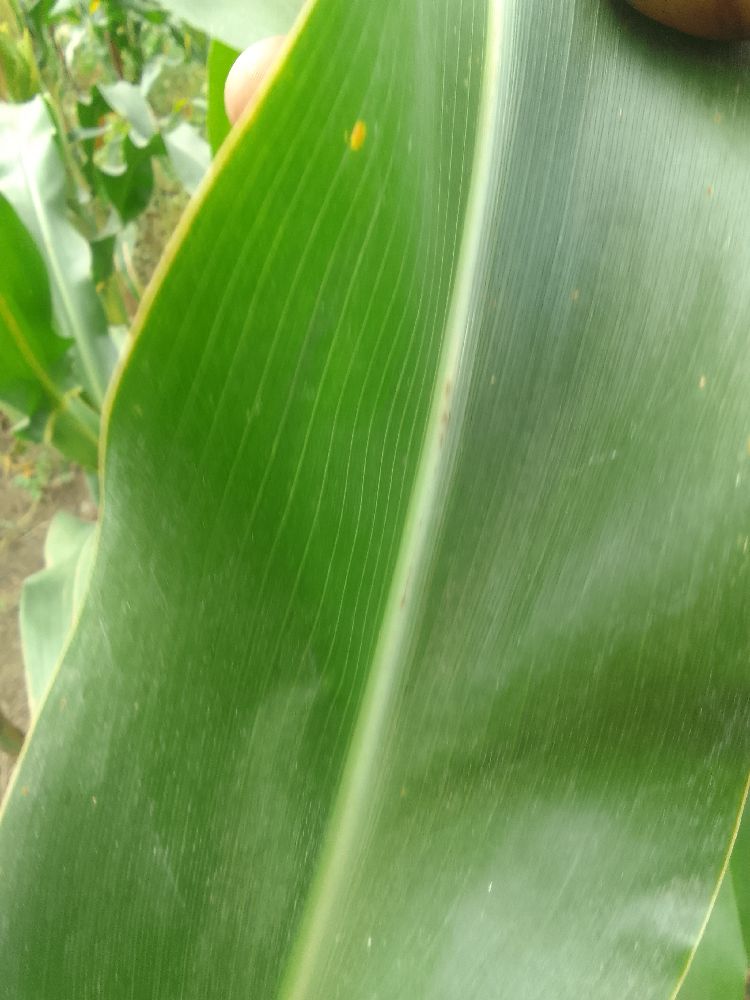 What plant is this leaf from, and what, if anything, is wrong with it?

maize, healthy
